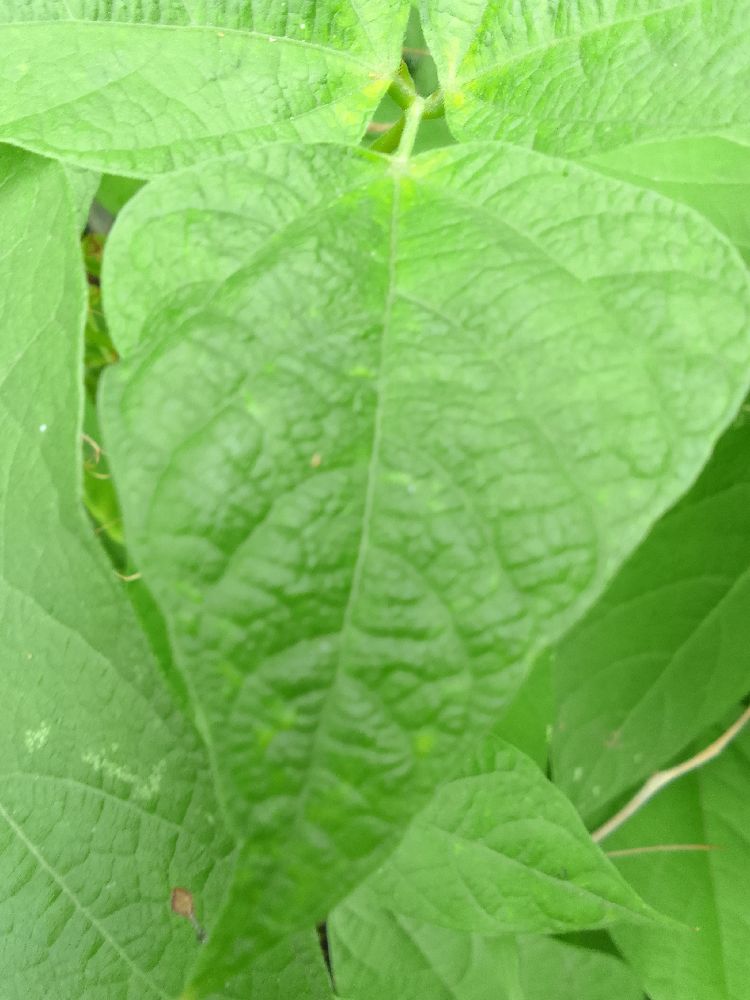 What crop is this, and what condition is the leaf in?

common bean, bean rust
